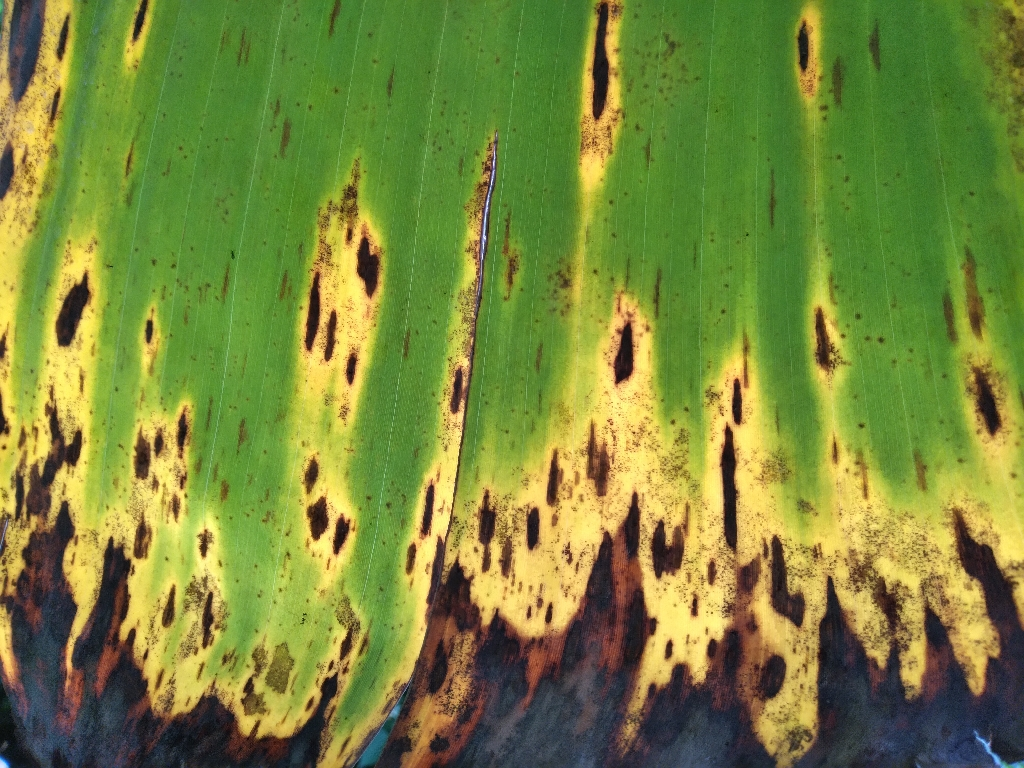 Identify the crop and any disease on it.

banana, black sigatoka
